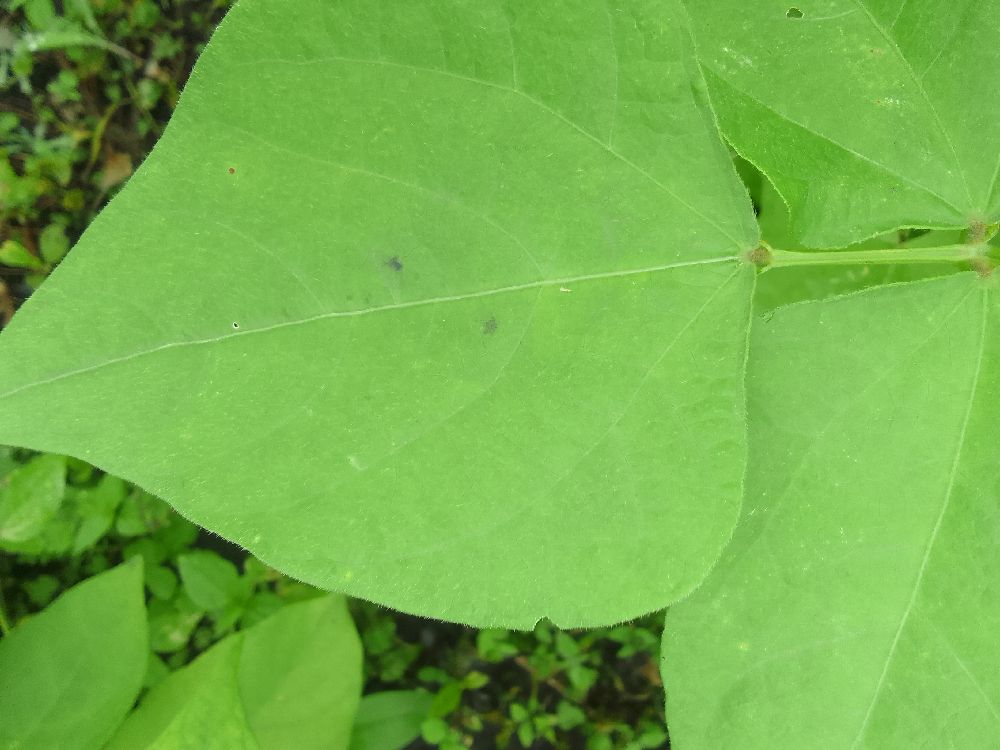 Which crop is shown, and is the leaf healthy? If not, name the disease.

common bean, healthy
